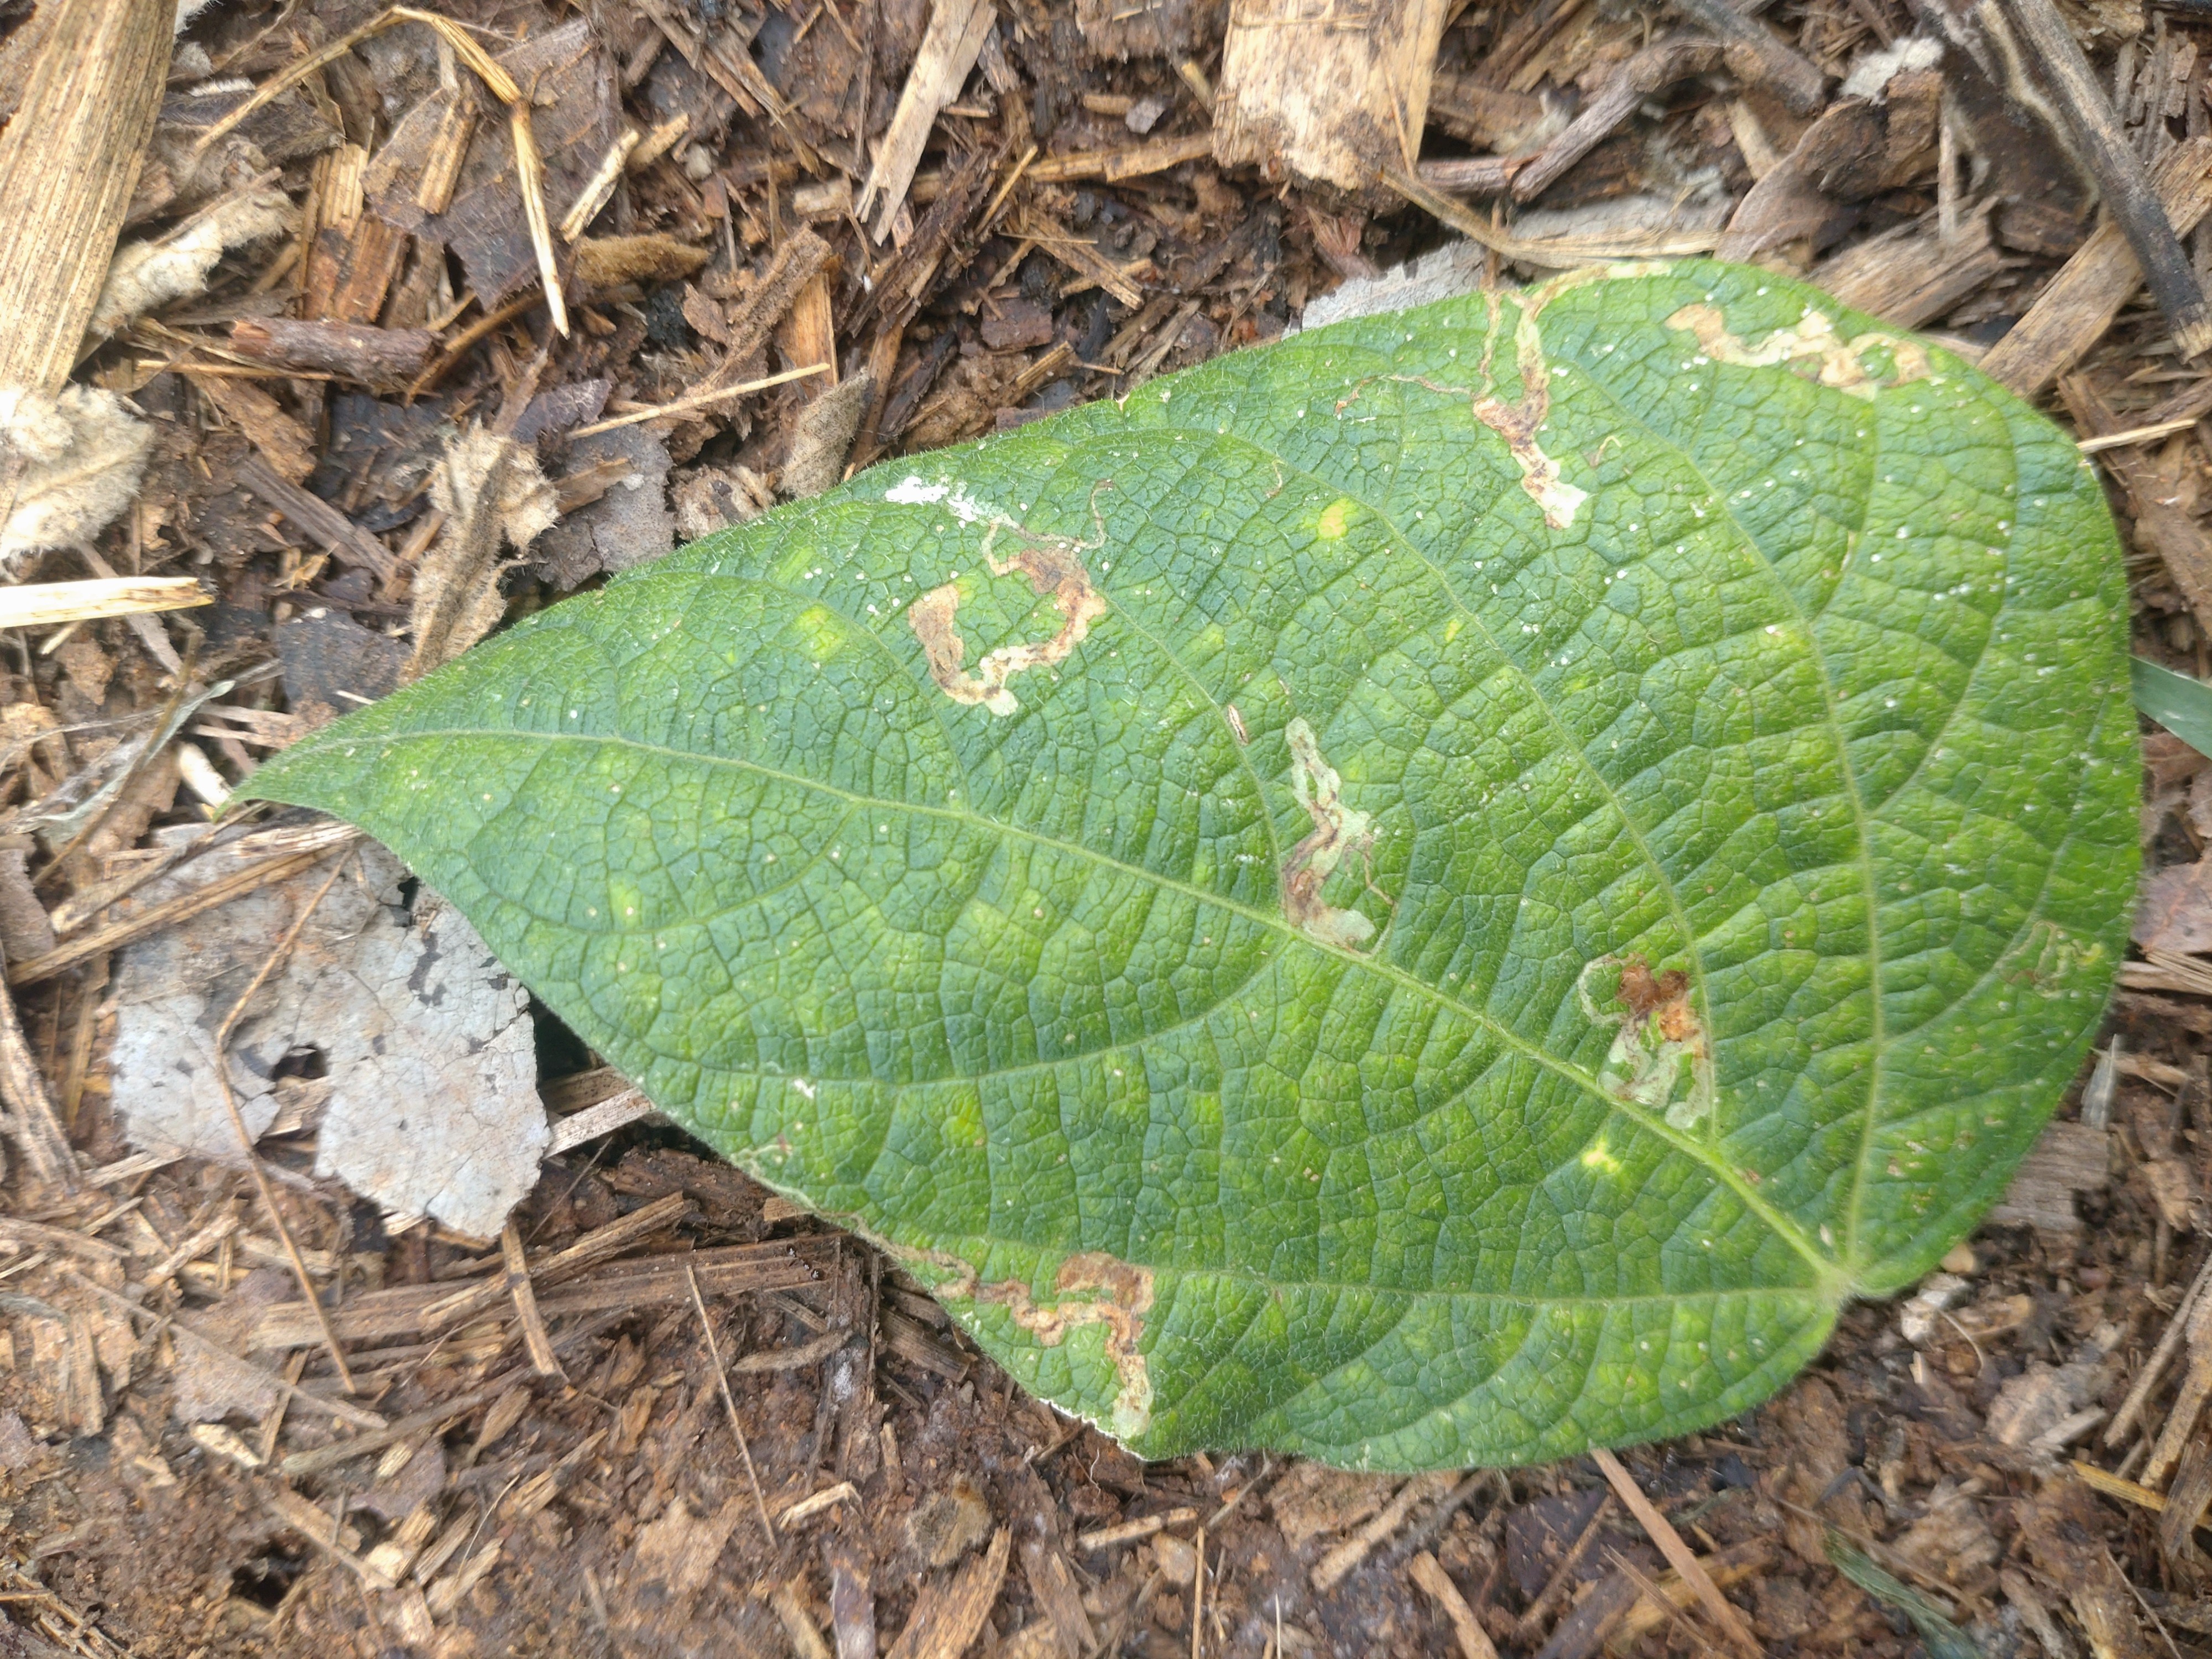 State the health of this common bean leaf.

anthracnose
